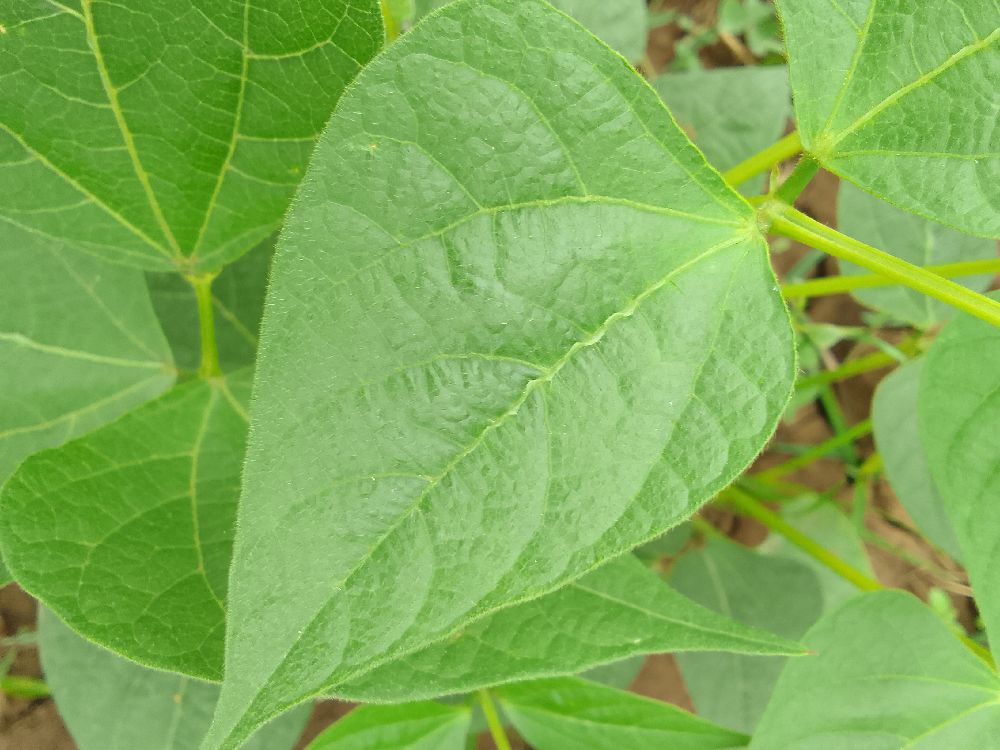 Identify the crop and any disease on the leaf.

common bean, healthy
